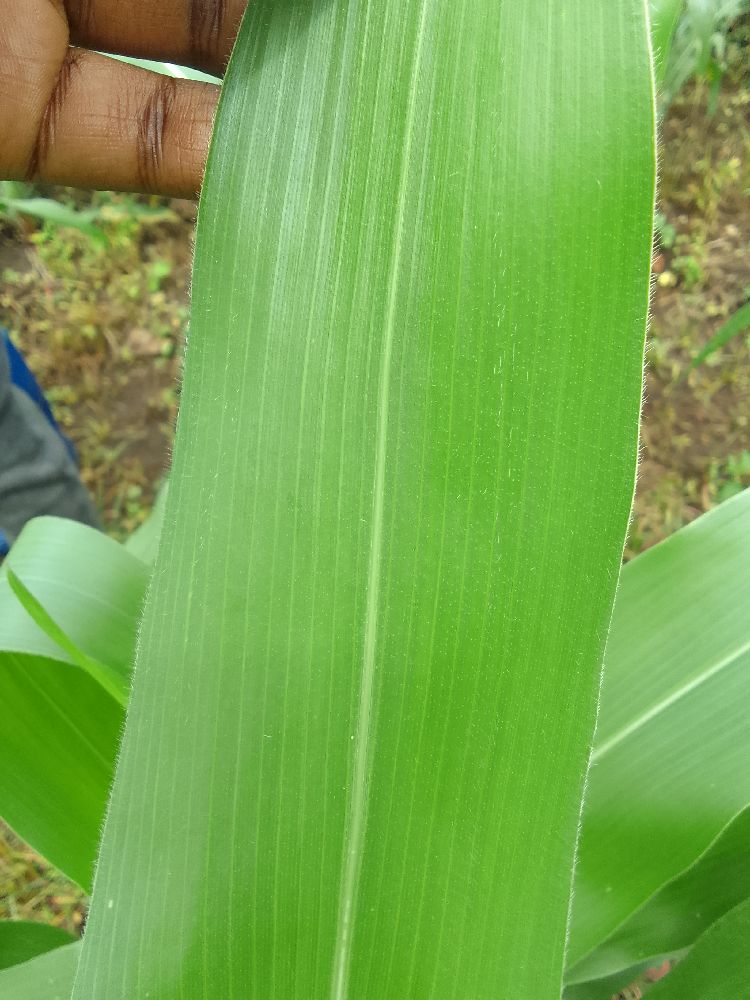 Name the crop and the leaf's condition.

maize, healthy
